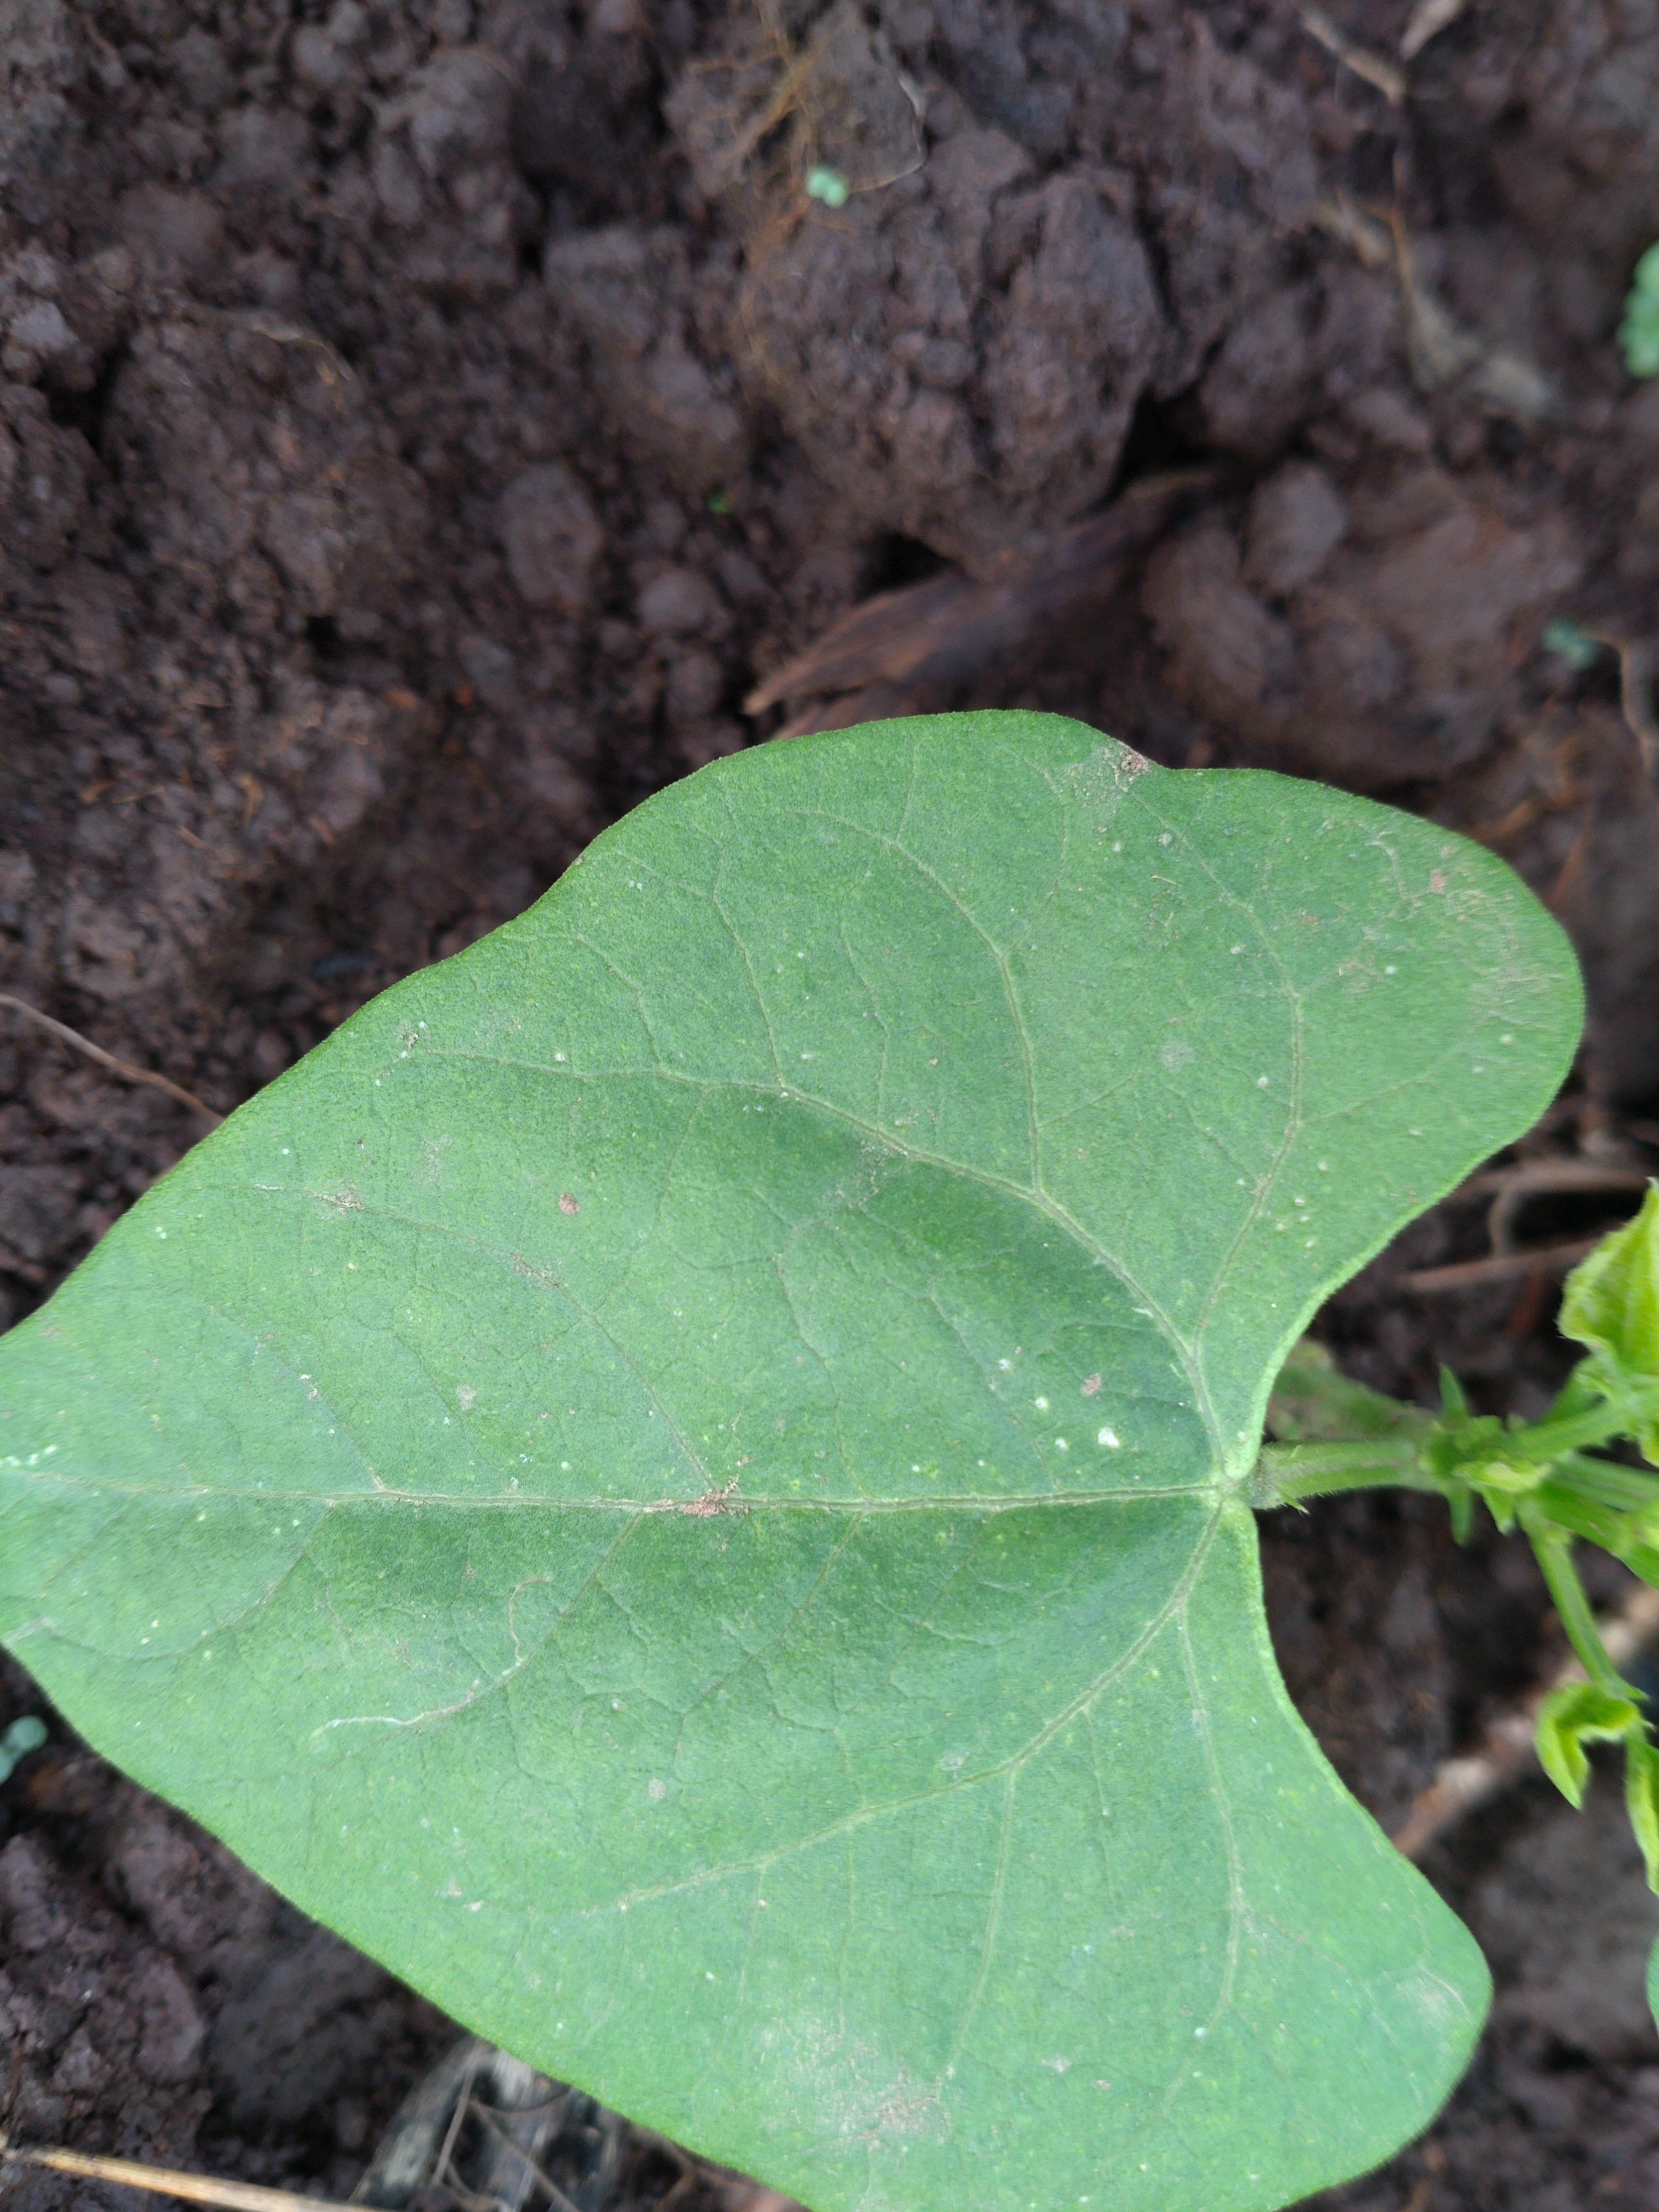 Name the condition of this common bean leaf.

healthy
